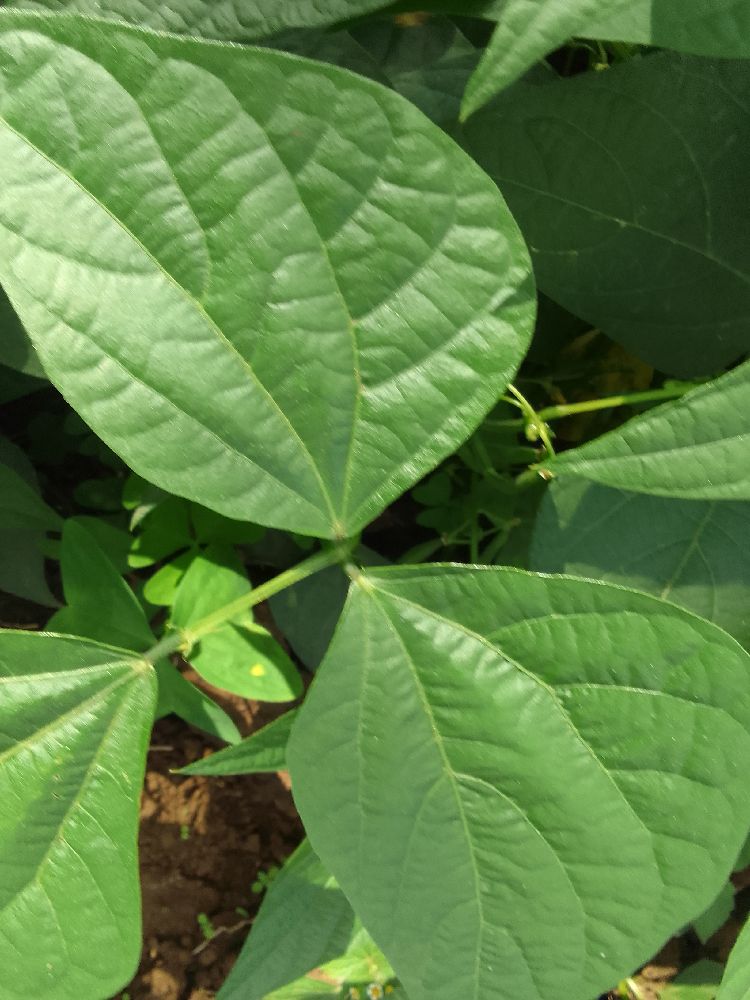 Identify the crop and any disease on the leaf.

common bean, healthy
